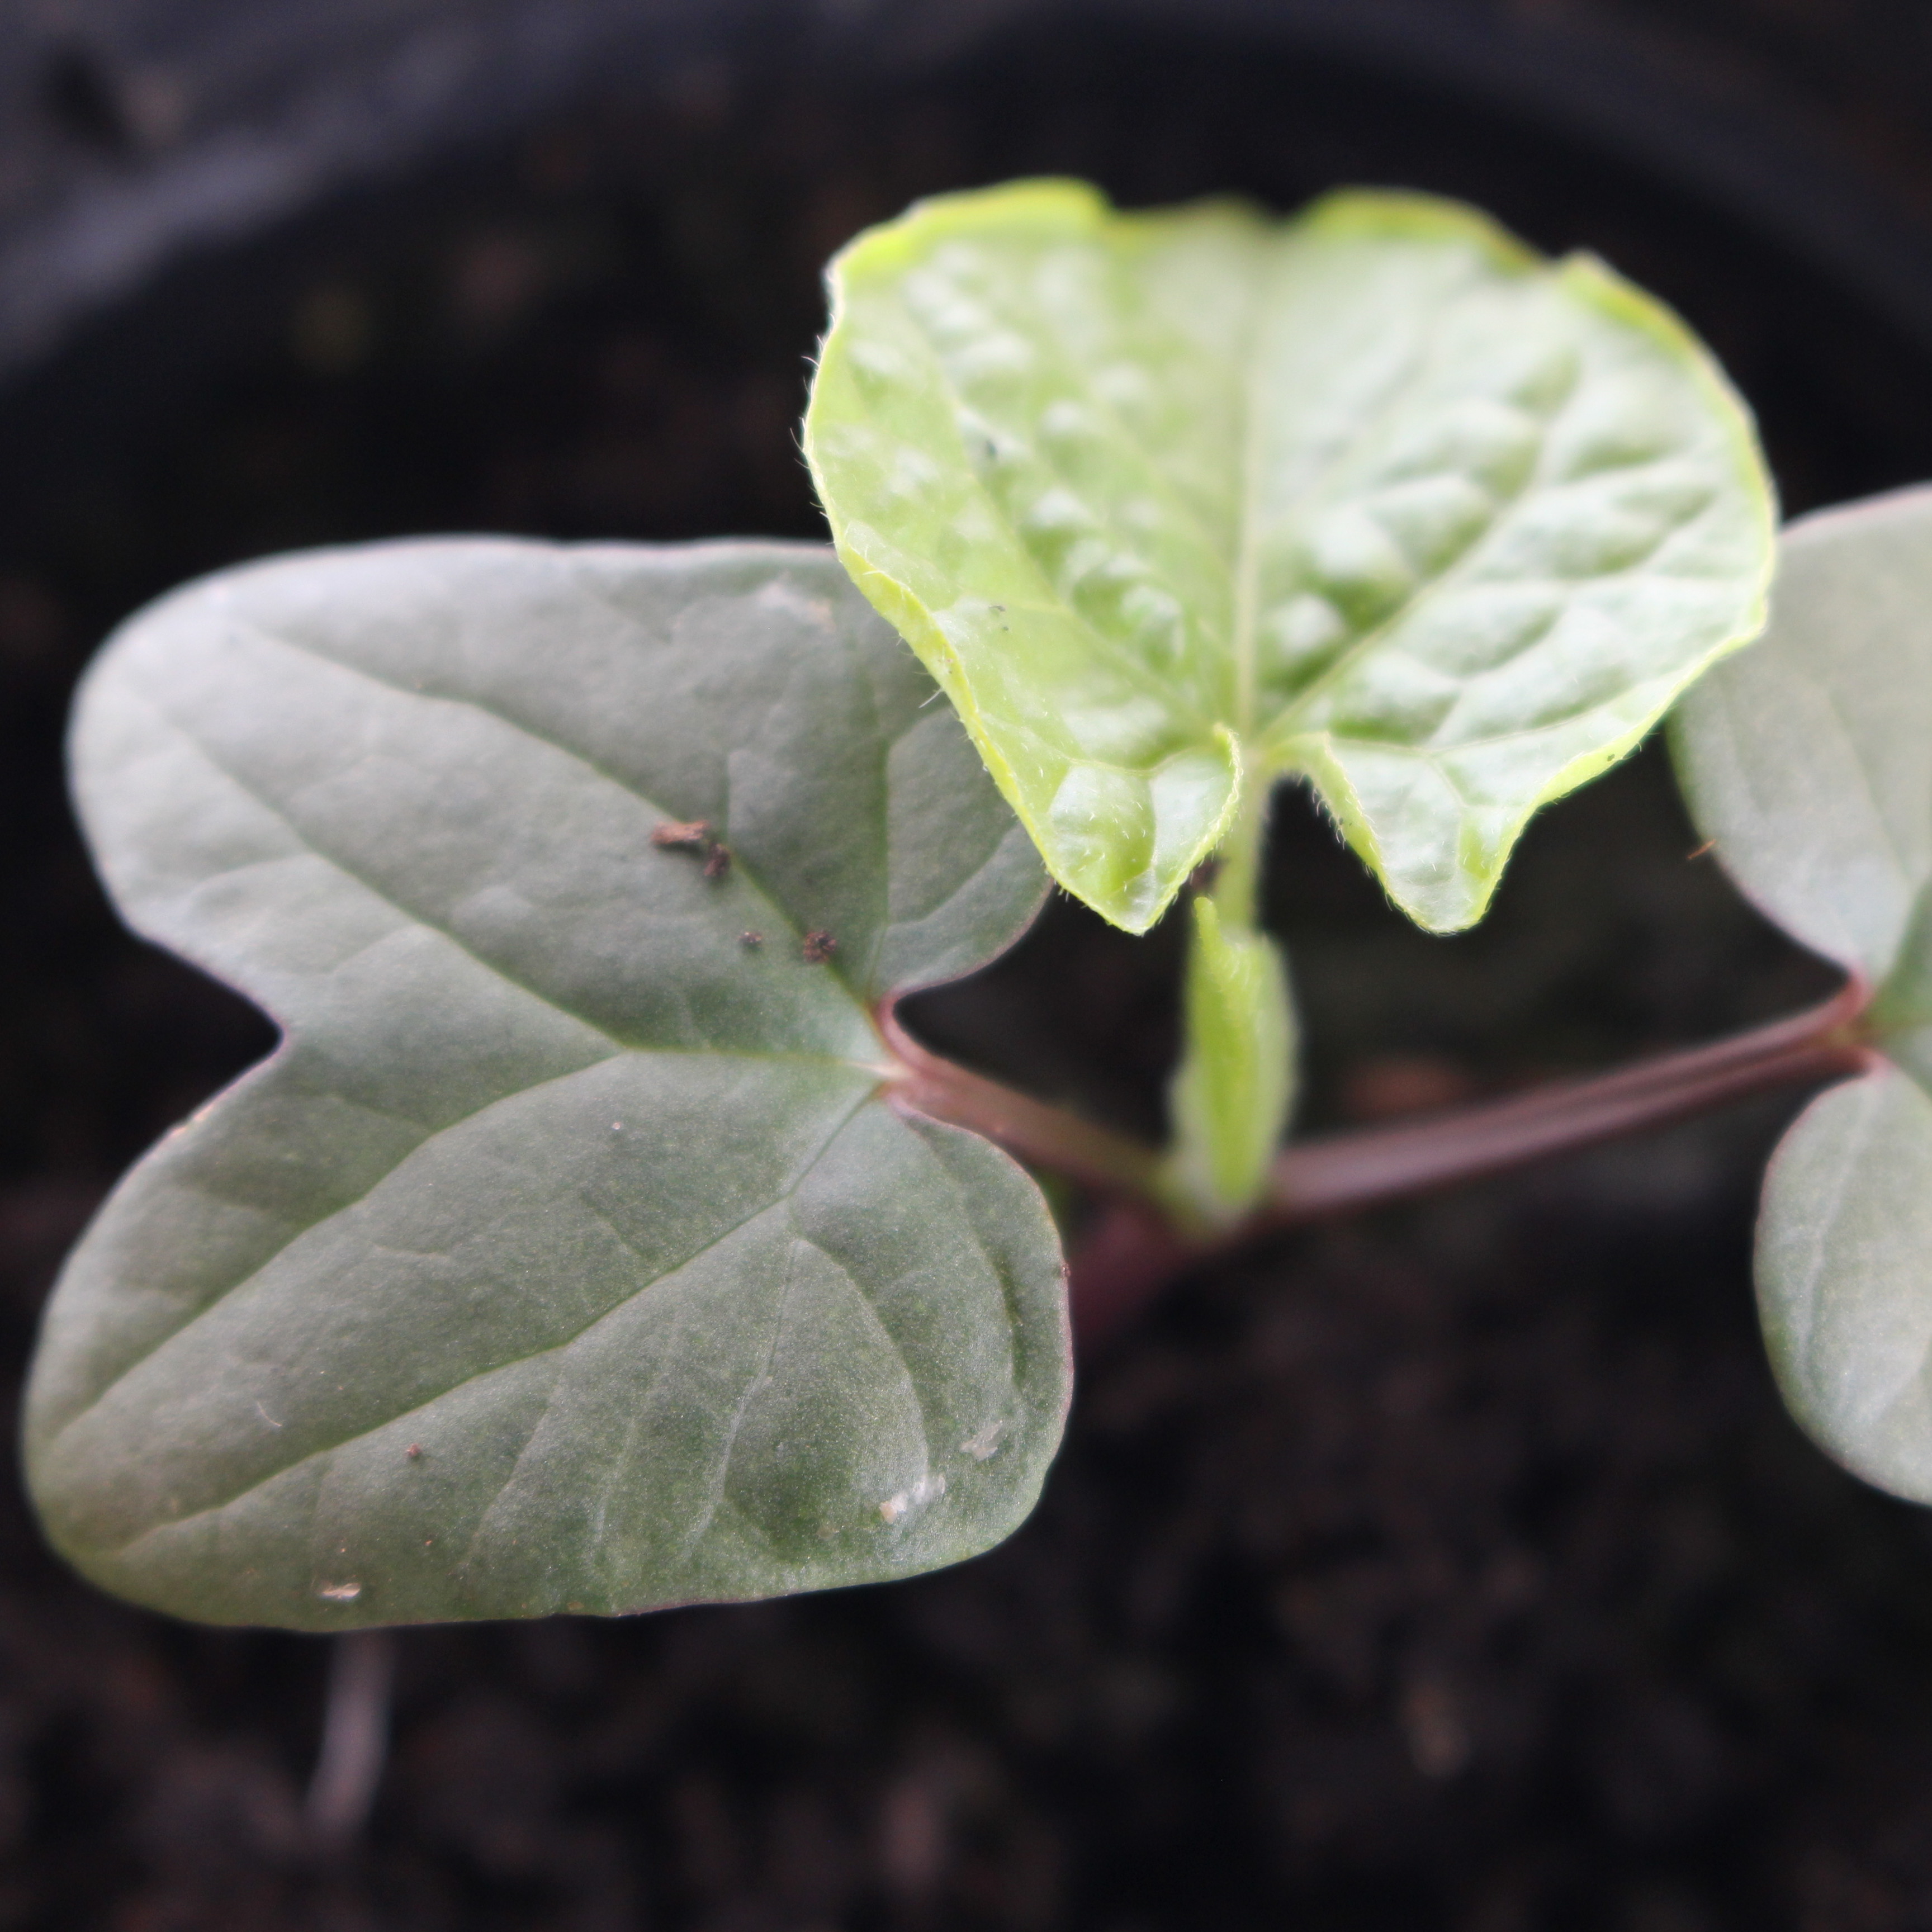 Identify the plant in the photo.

Convolvulus arvensis
